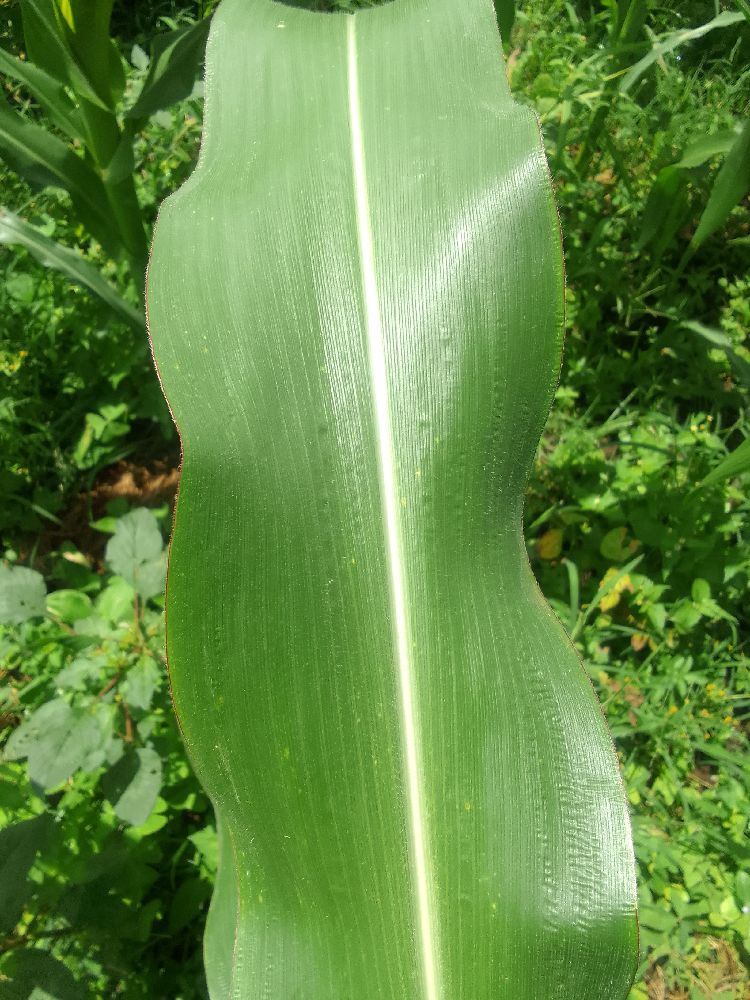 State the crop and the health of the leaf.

maize, healthy
